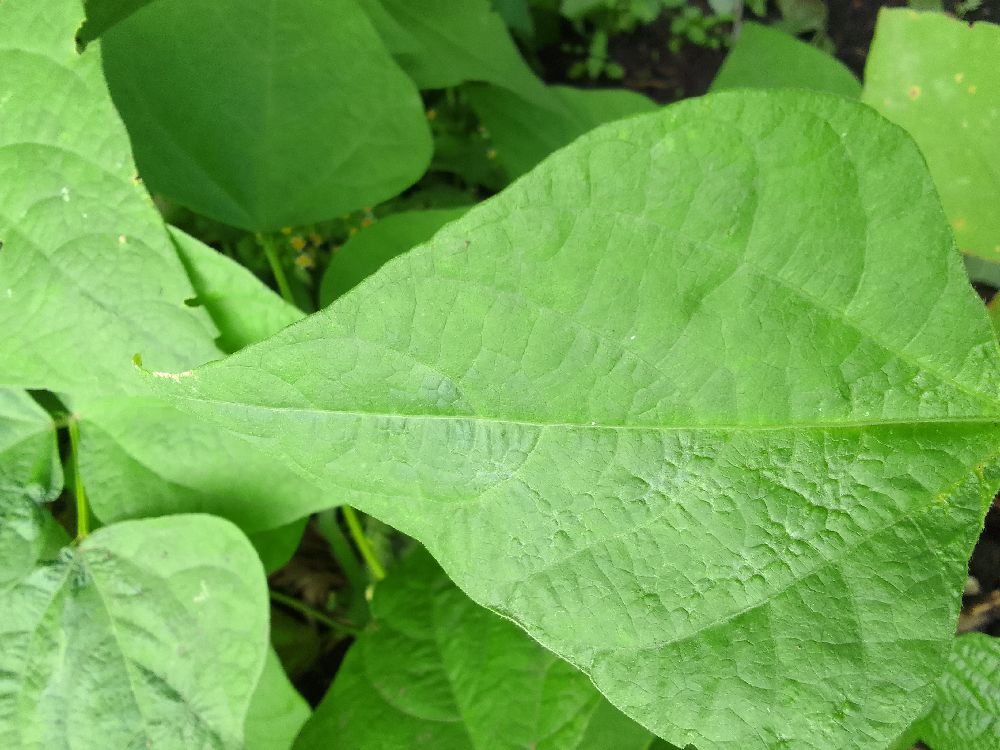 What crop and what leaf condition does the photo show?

common bean, healthy
